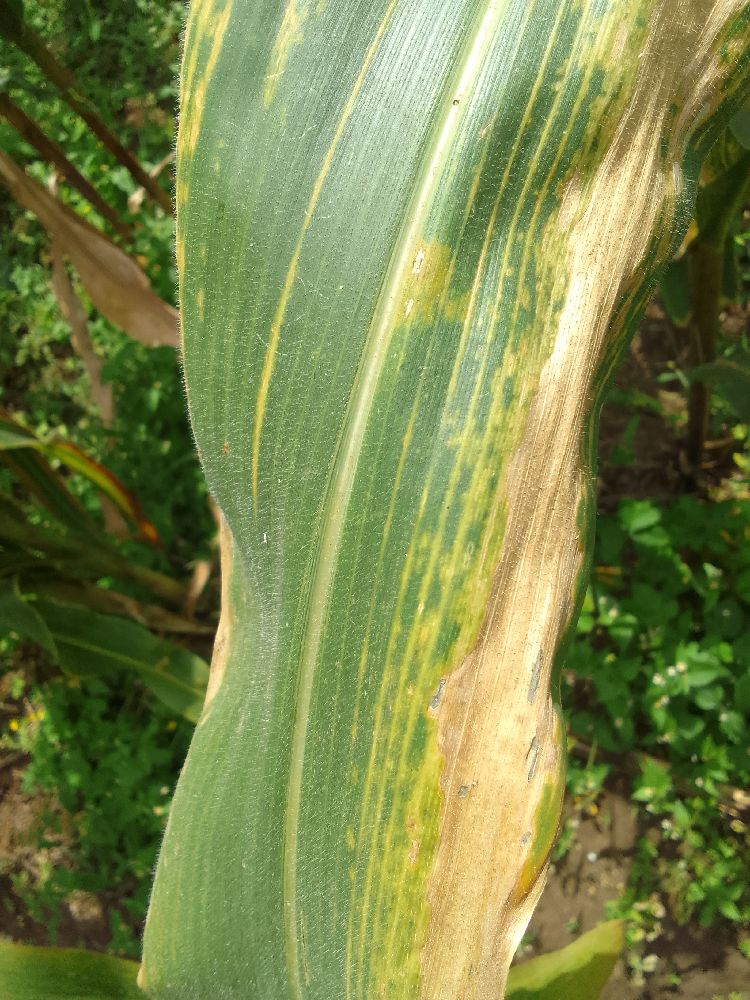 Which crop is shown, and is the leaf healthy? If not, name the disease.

maize, maize lethal necrosis
